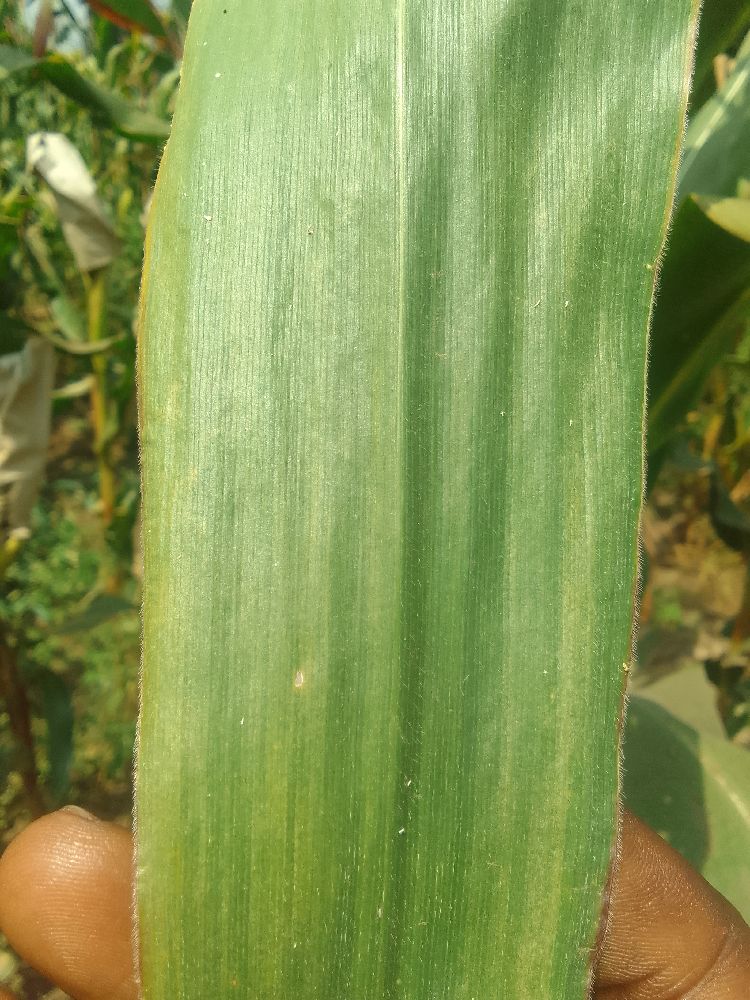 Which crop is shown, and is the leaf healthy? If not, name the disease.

maize, healthy
